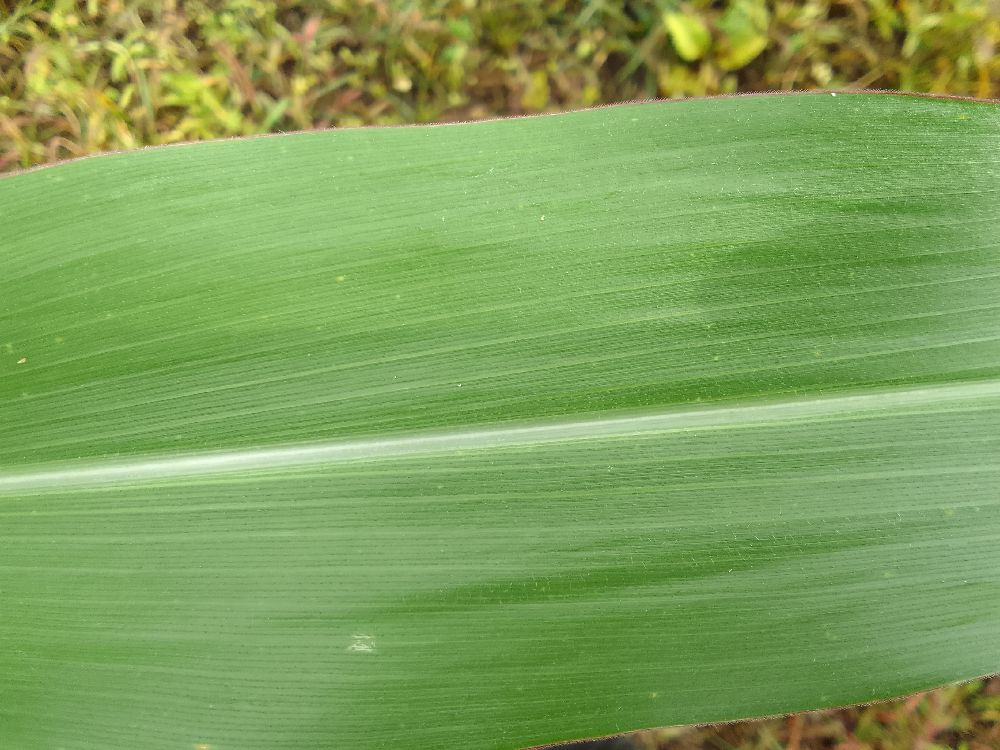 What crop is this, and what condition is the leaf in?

maize, healthy
